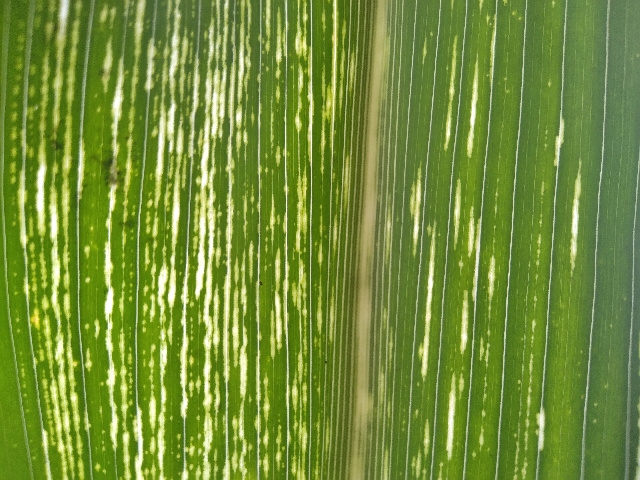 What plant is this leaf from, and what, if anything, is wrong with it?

maize, maize streak virus
